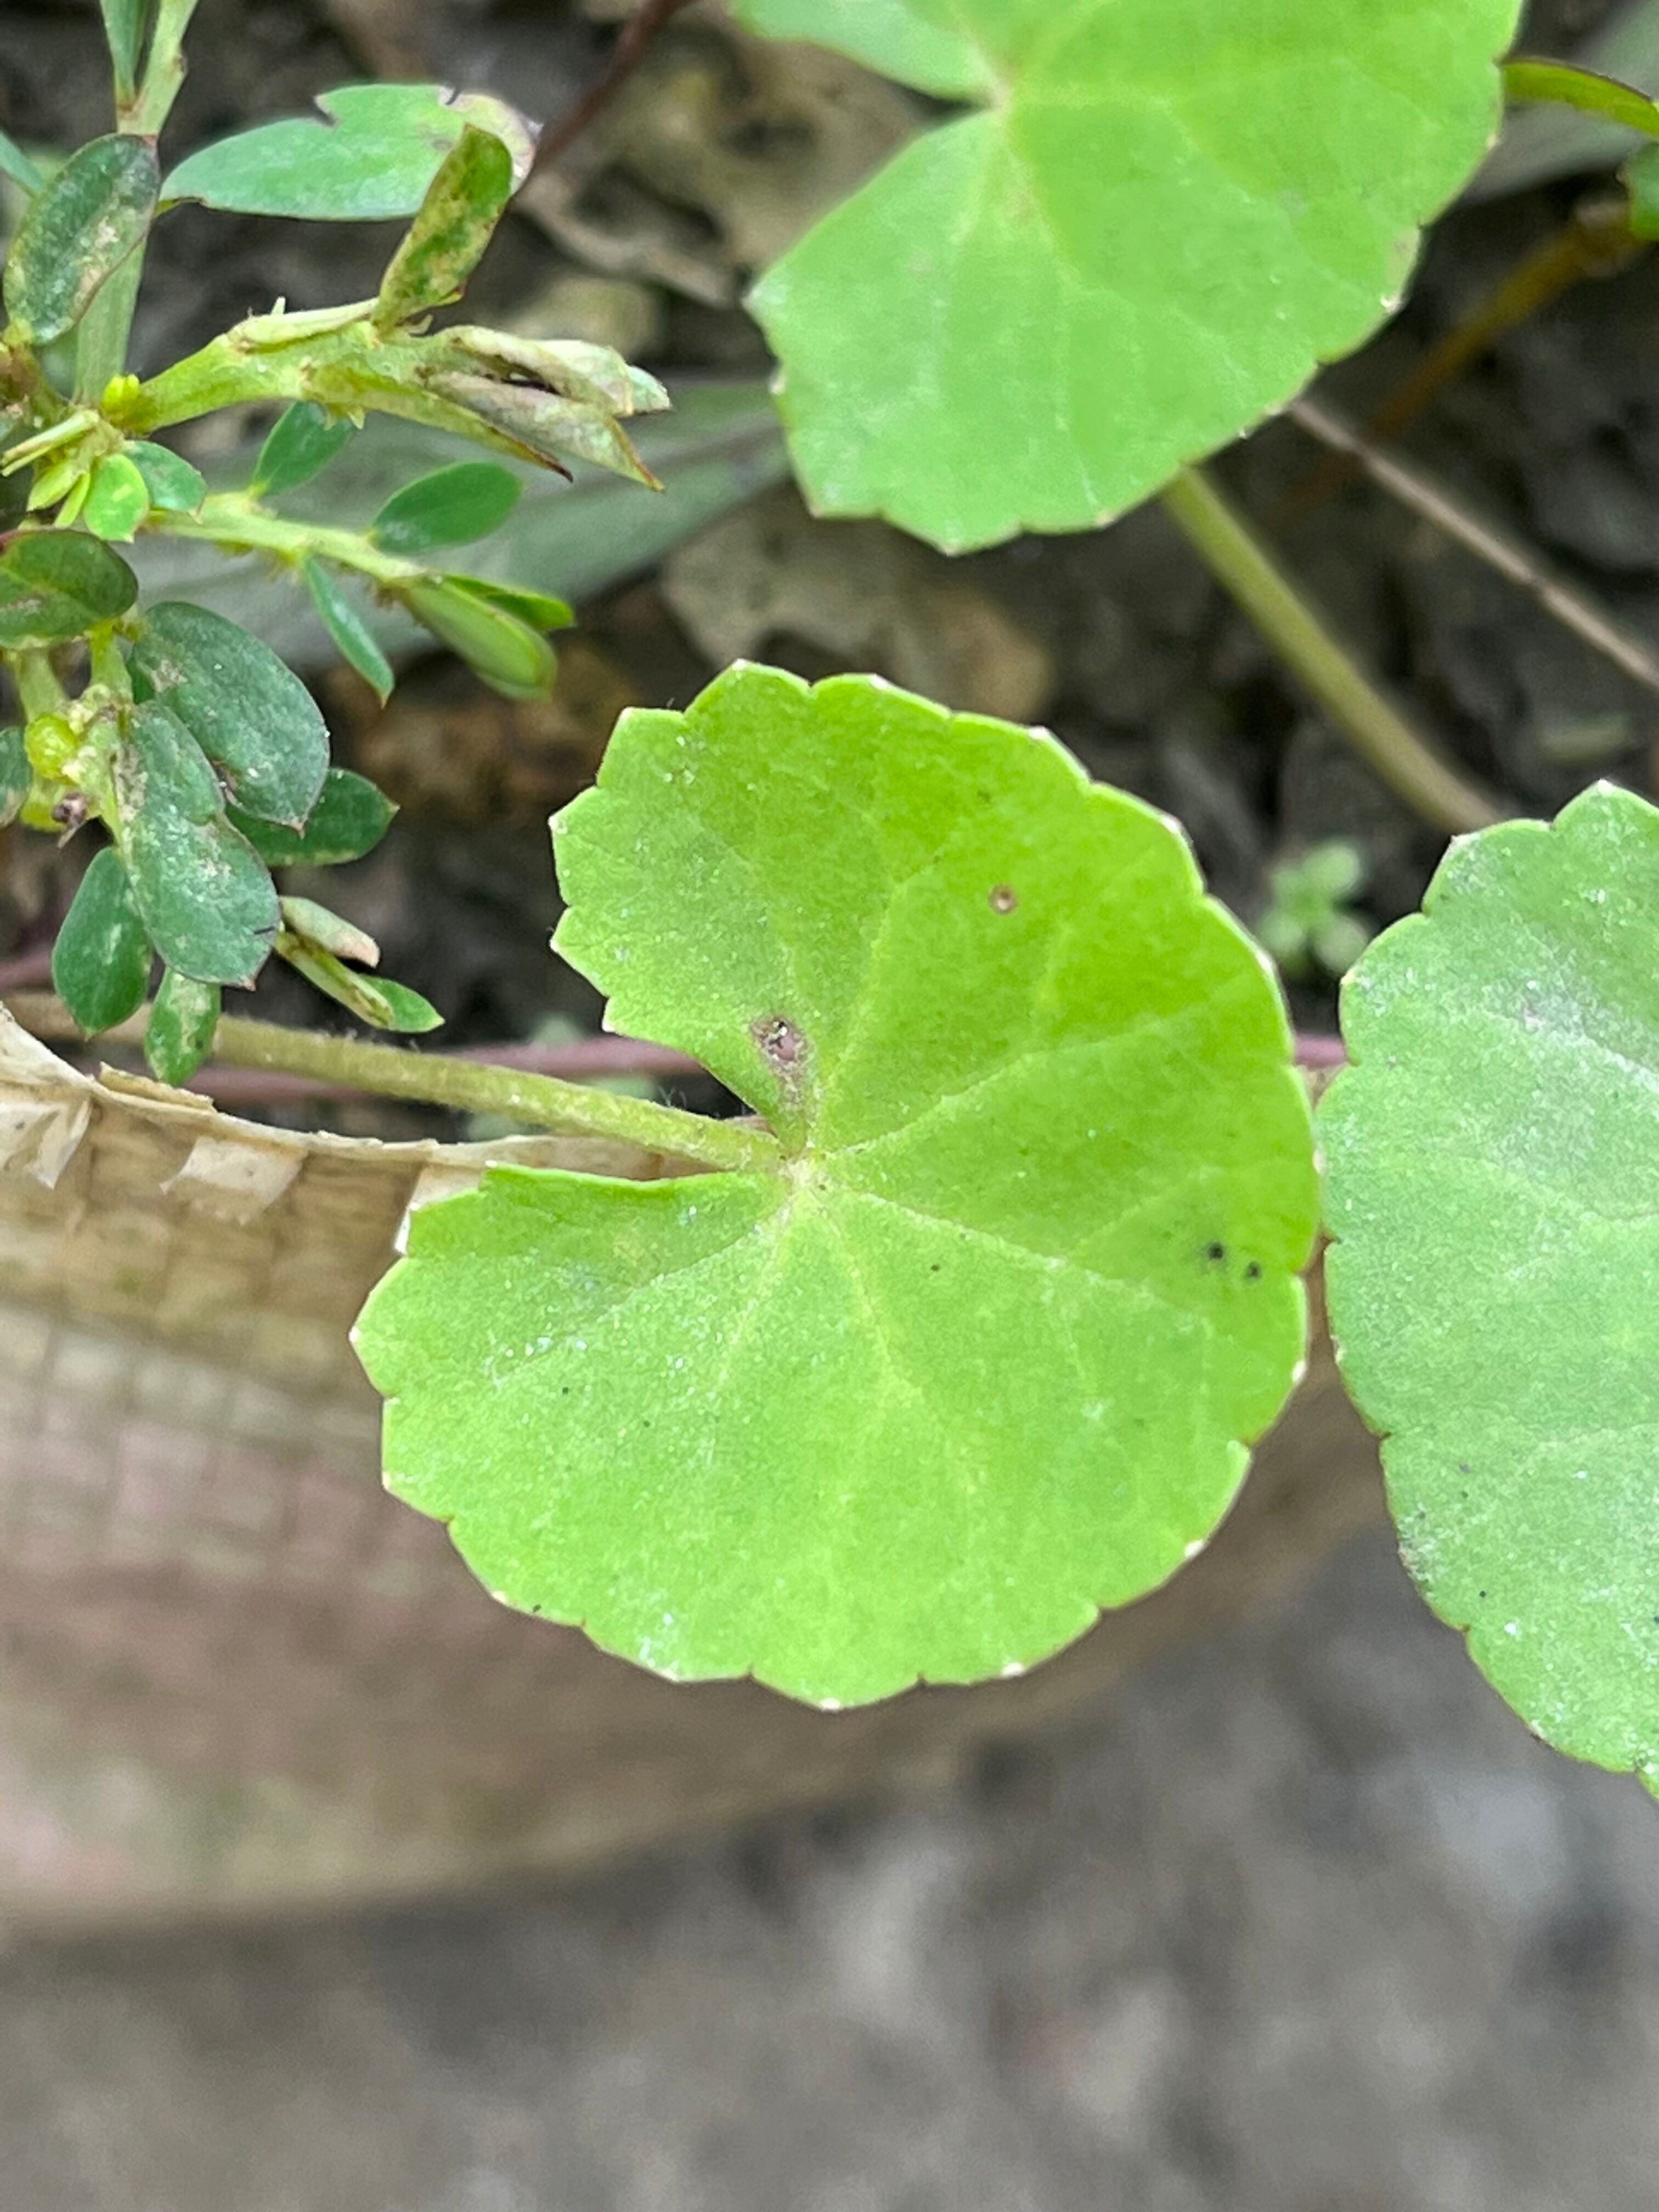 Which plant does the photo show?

thankuni
